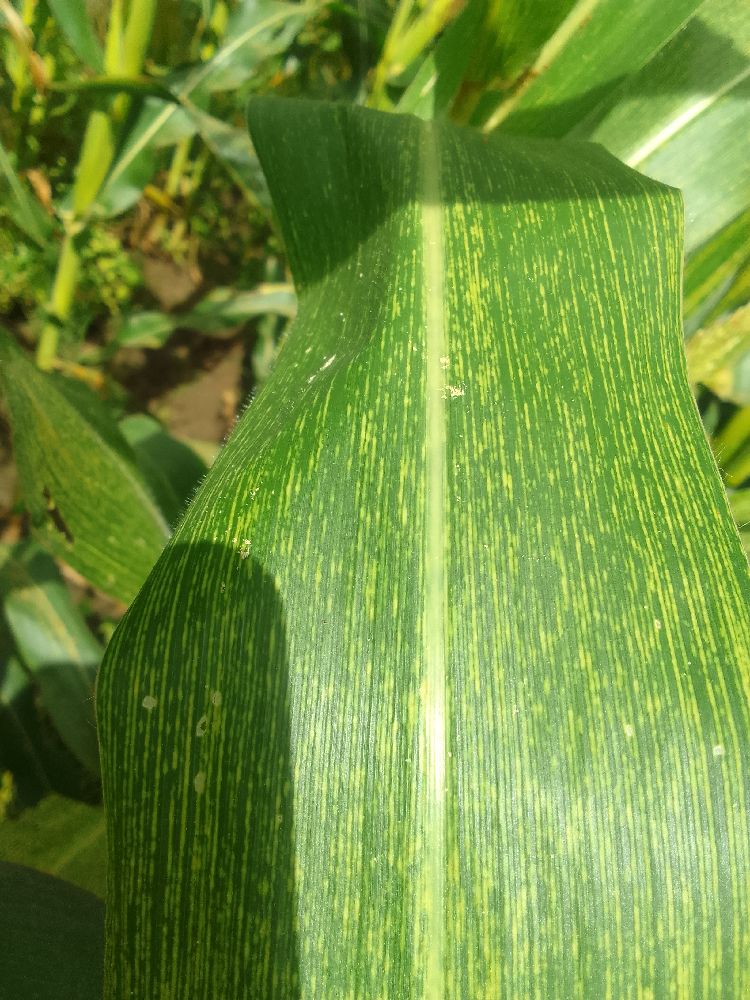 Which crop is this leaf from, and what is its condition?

maize, maize streak virus
